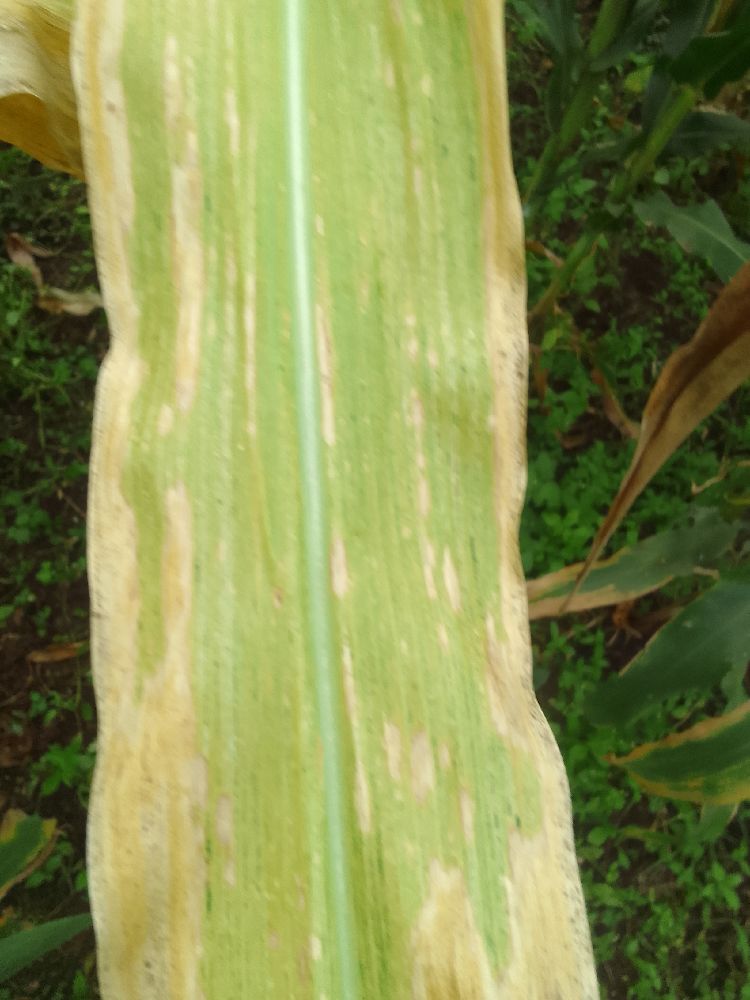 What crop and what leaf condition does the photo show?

maize, maize lethal necrosis
